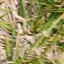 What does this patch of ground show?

grass
